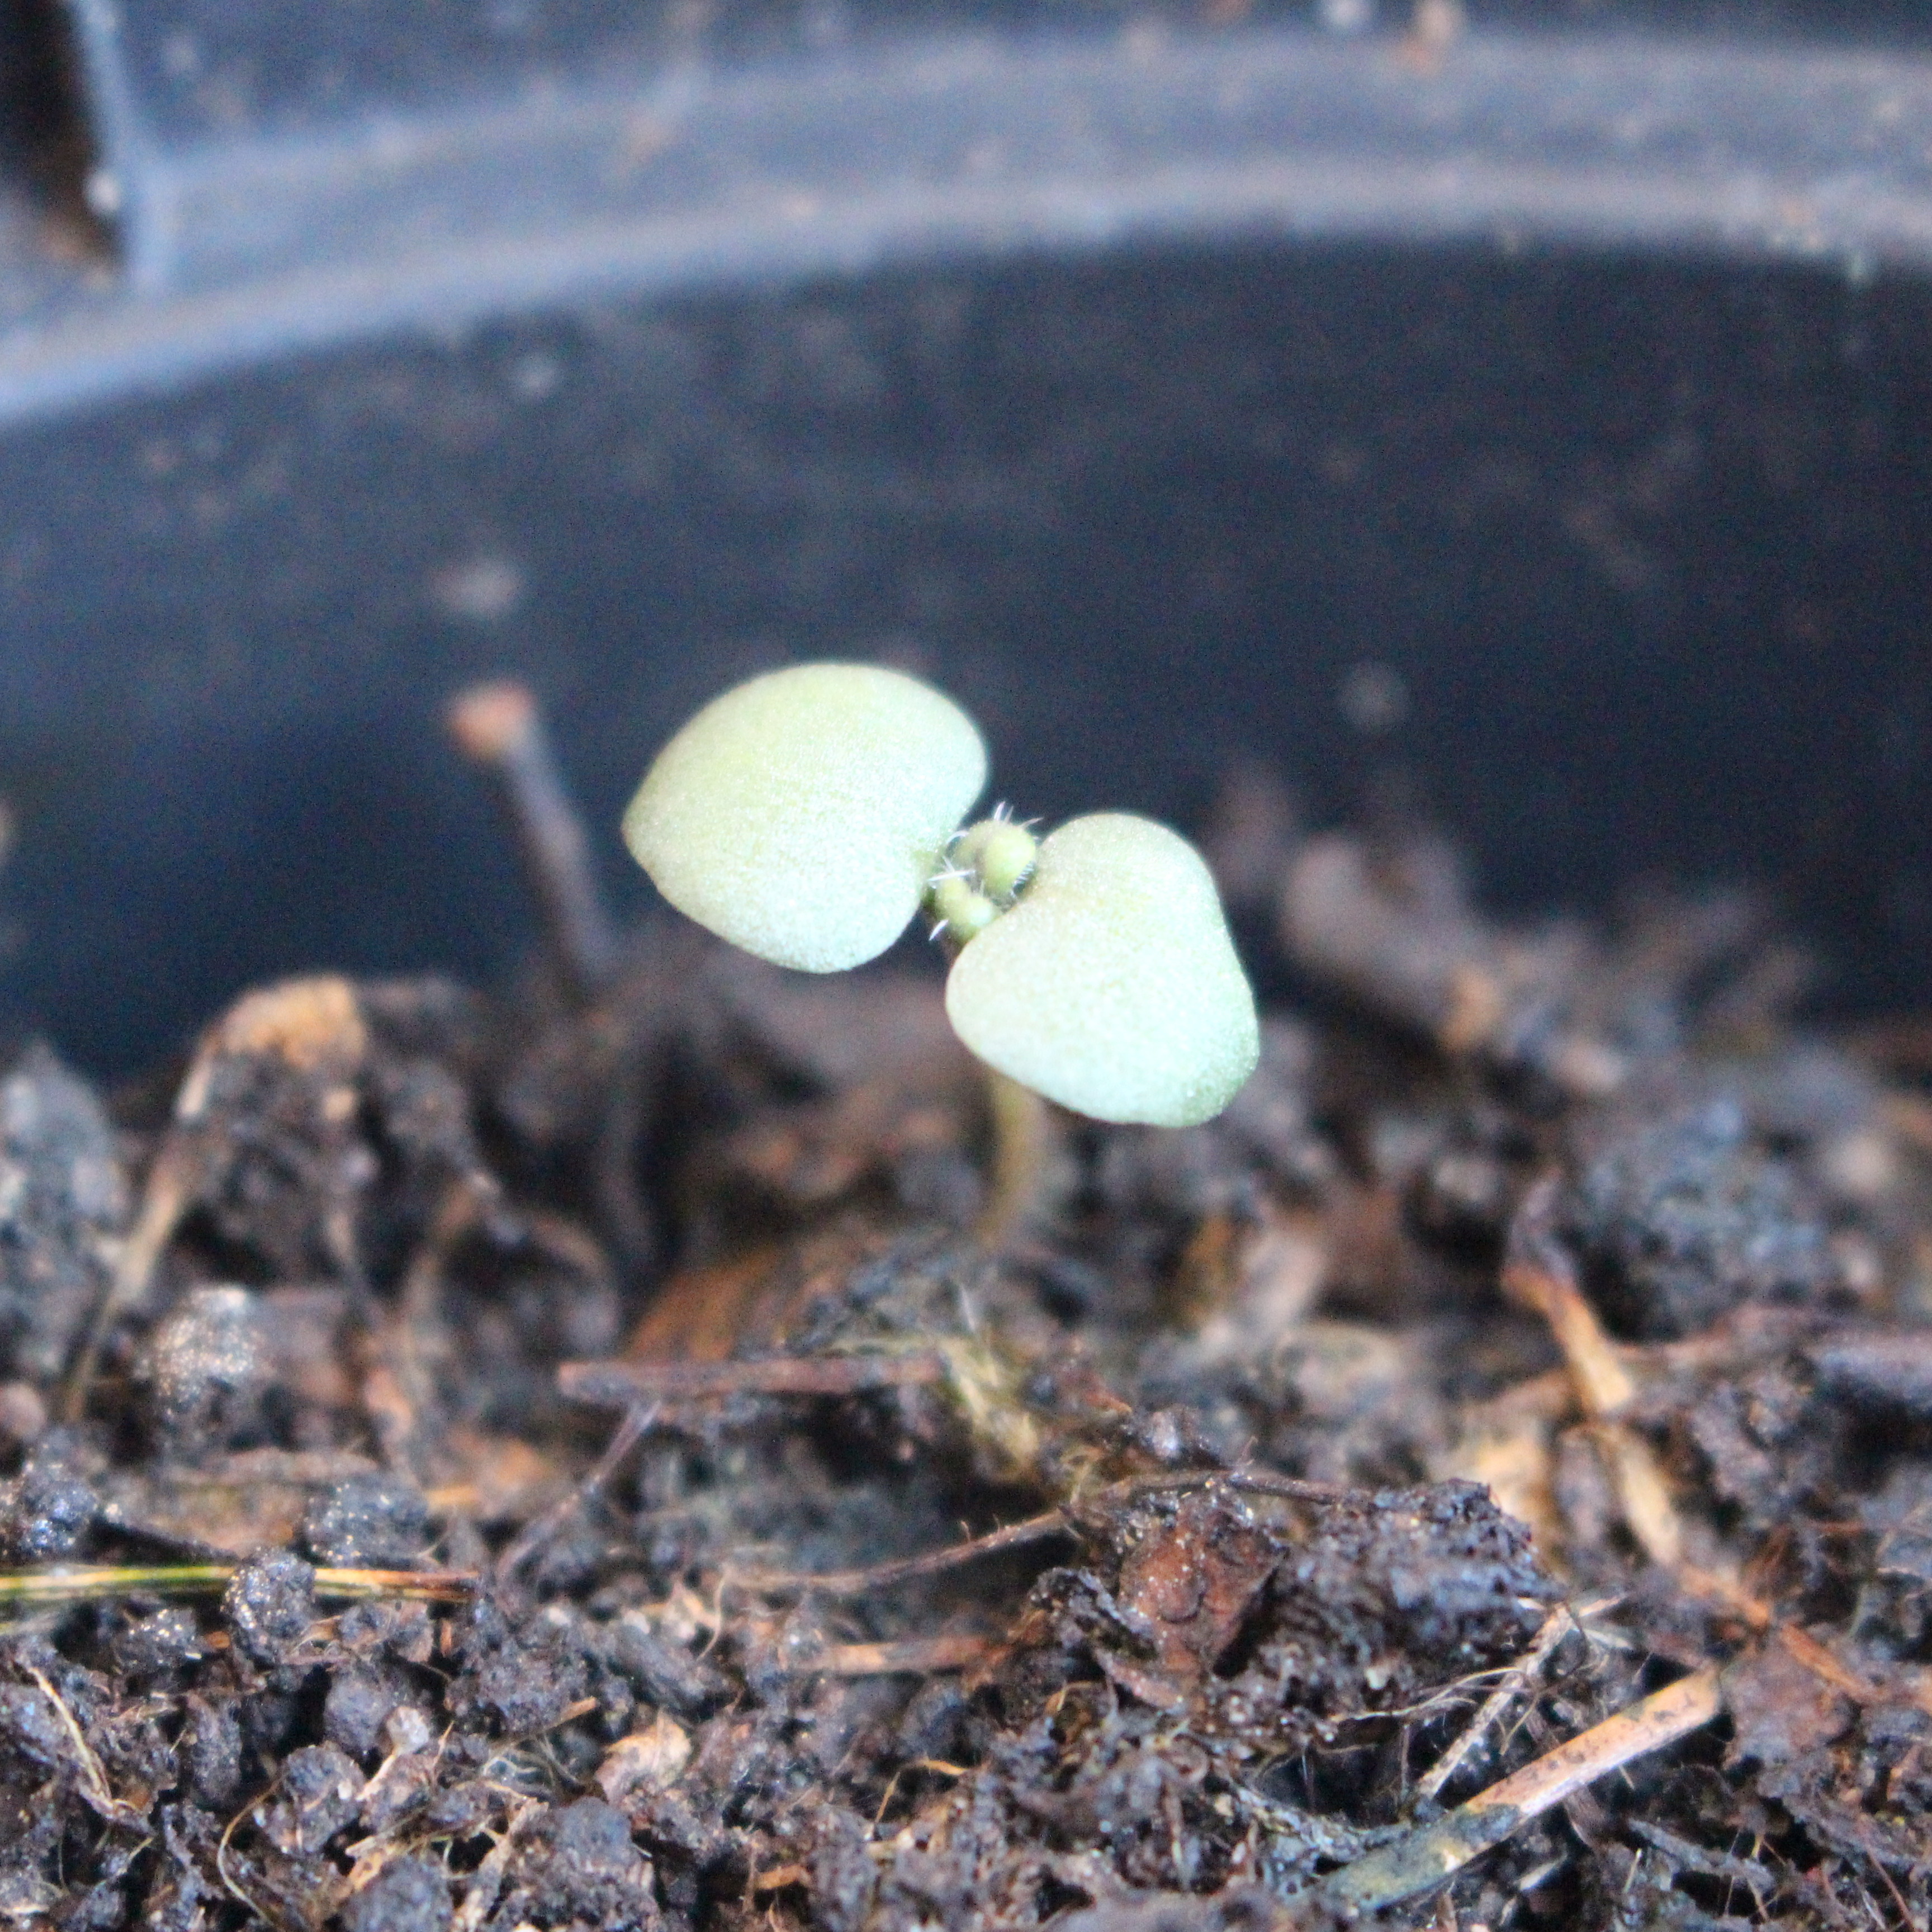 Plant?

Veronica persica
